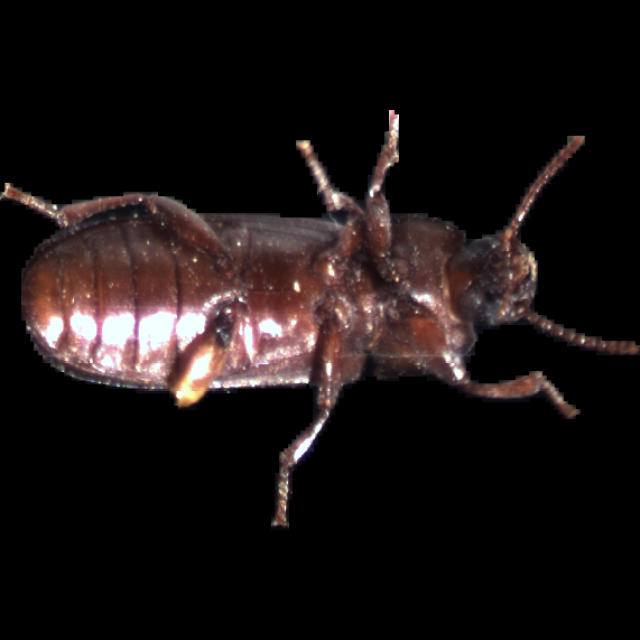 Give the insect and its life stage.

mealworm beetle
